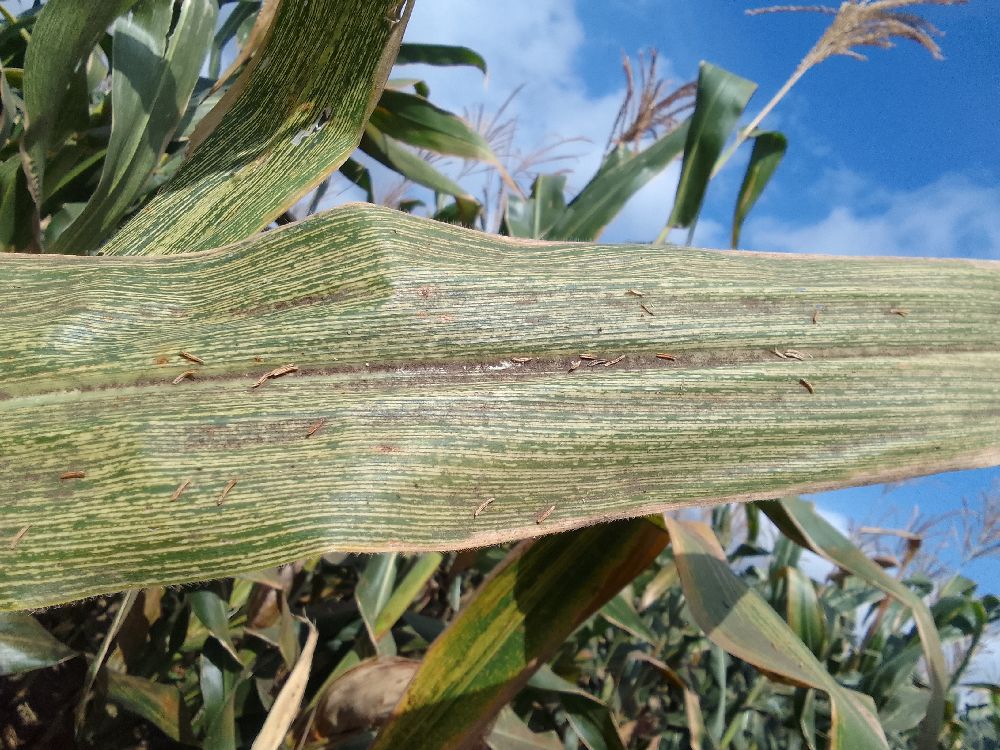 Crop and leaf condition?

maize, maize streak virus
